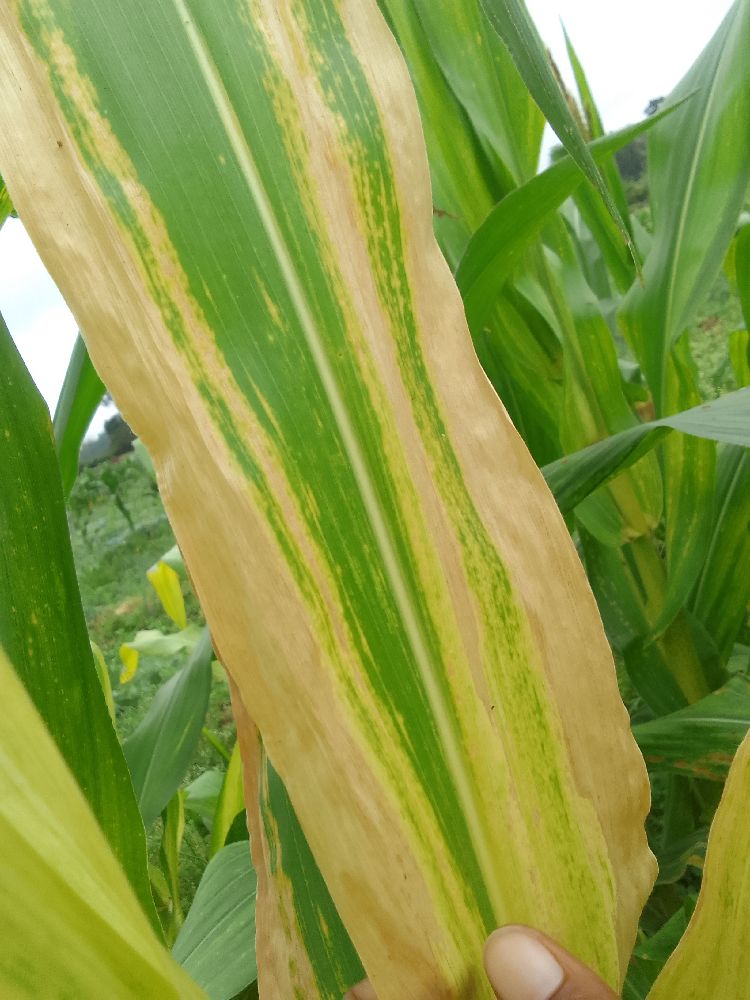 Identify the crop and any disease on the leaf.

maize, maize lethal necrosis
